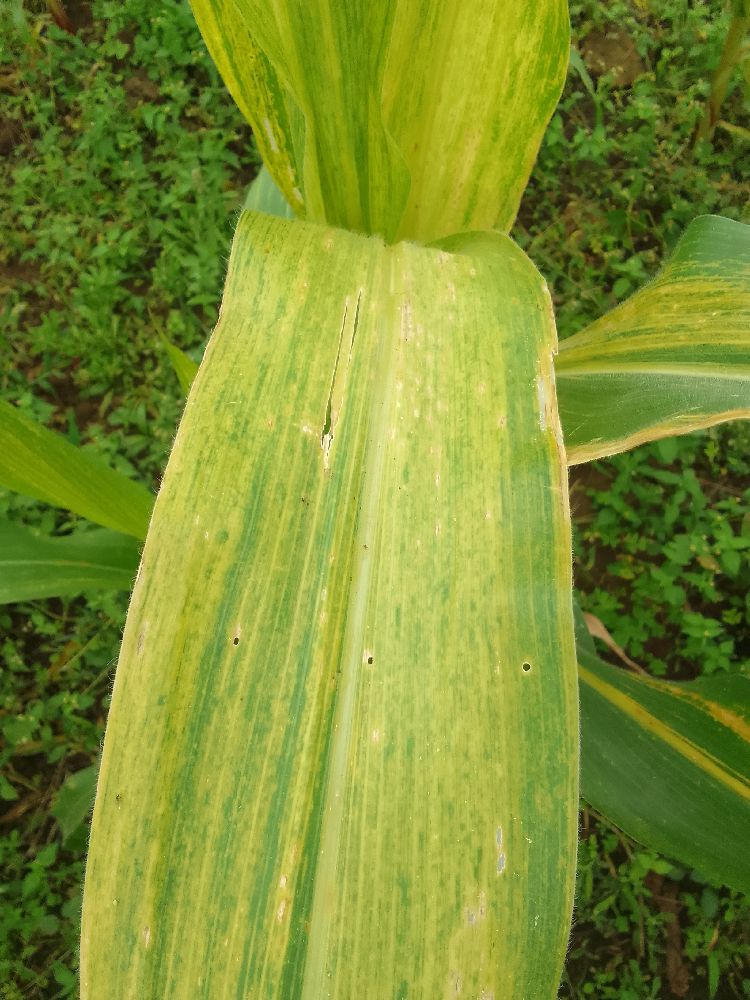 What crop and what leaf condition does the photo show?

maize, maize lethal necrosis
